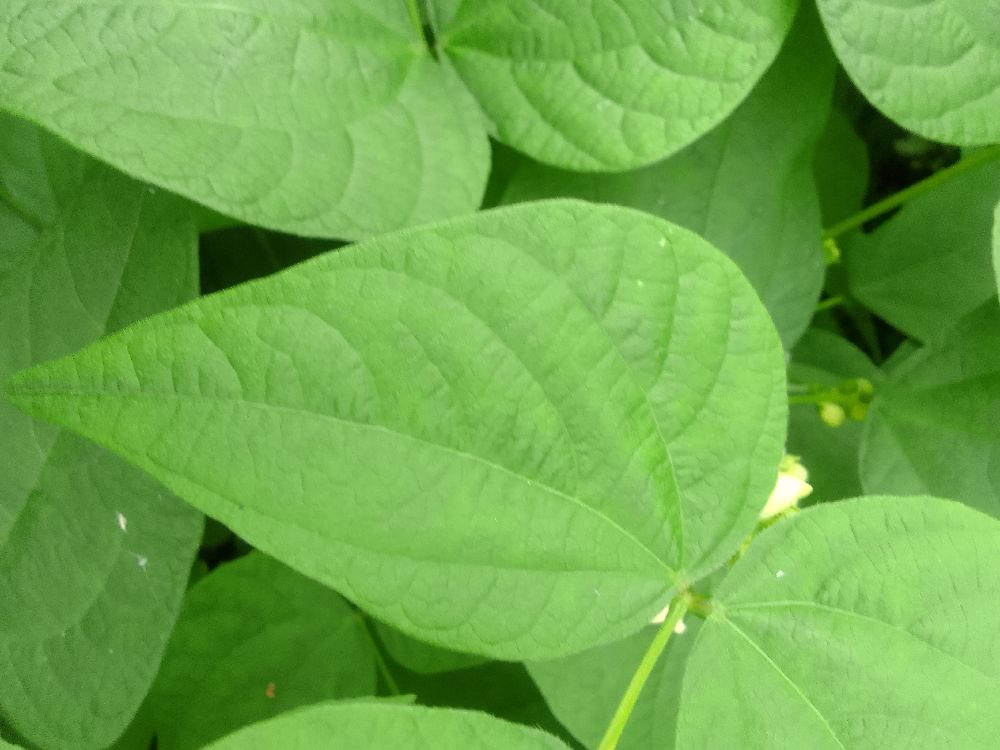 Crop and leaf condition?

common bean, healthy
